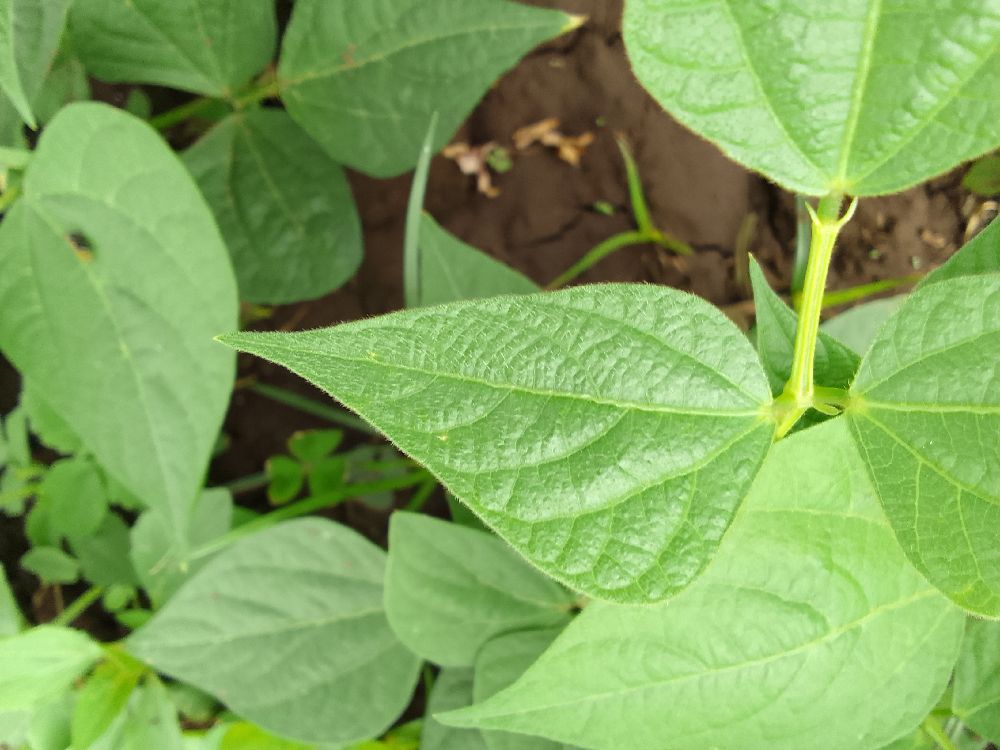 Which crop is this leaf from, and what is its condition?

common bean, healthy
